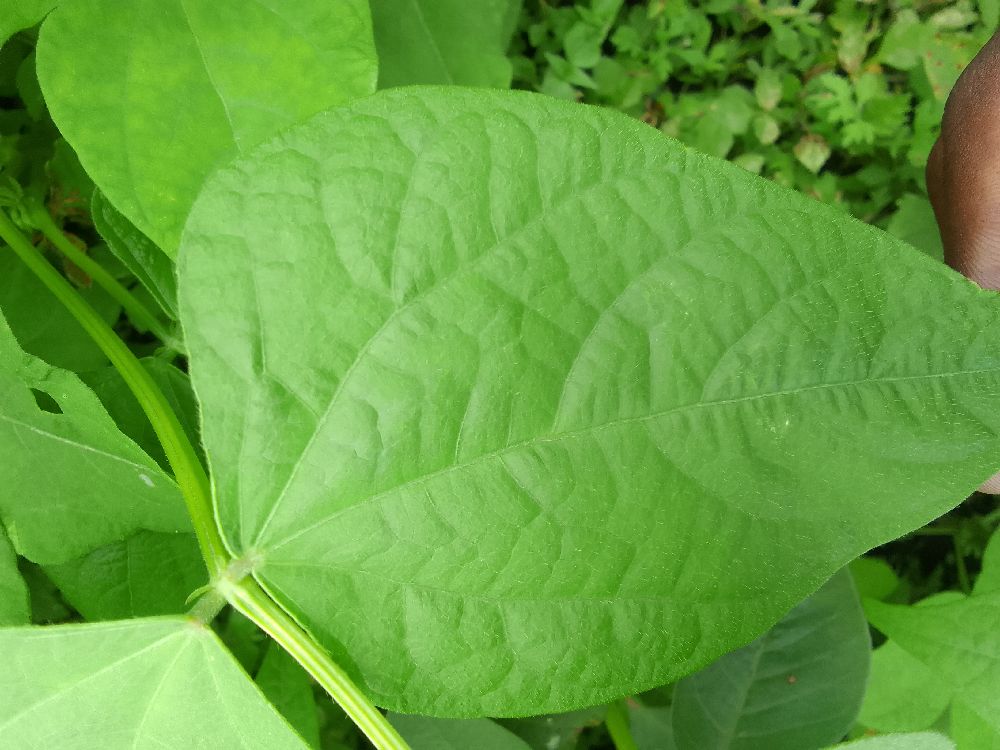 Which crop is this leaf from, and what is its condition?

common bean, healthy
